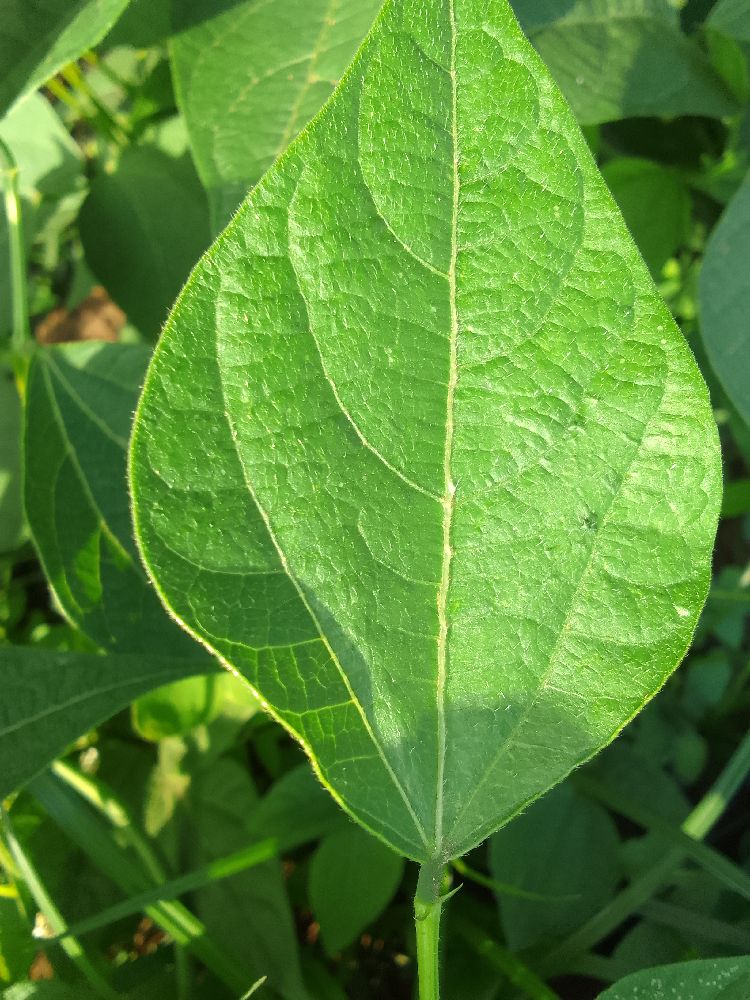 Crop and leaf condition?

common bean, healthy
